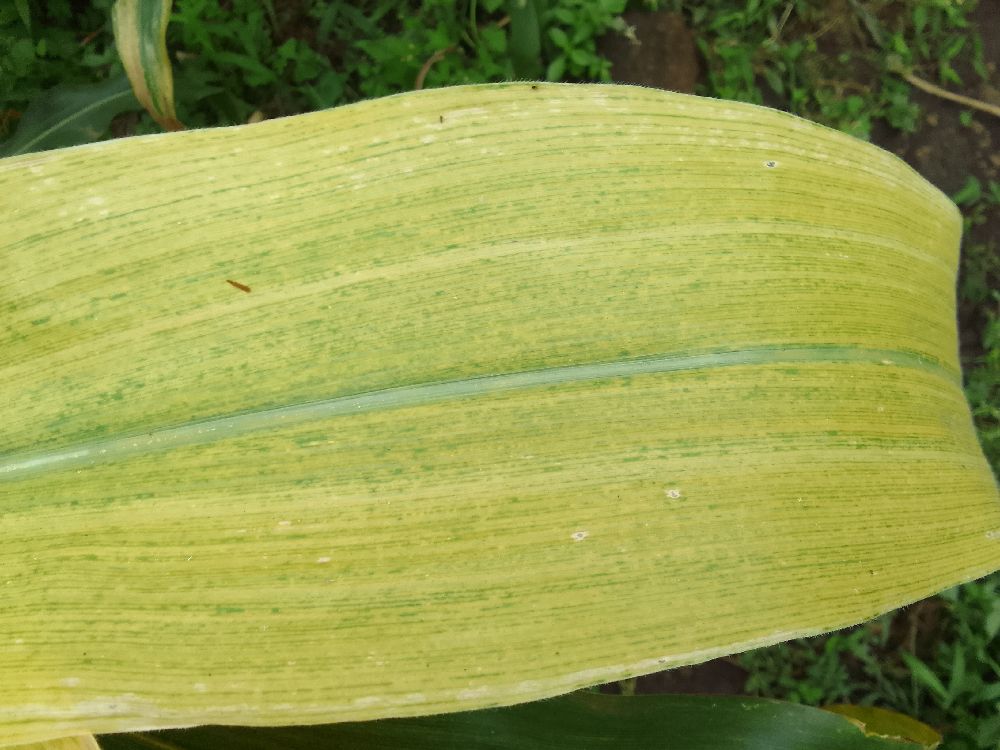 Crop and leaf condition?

maize, maize lethal necrosis
